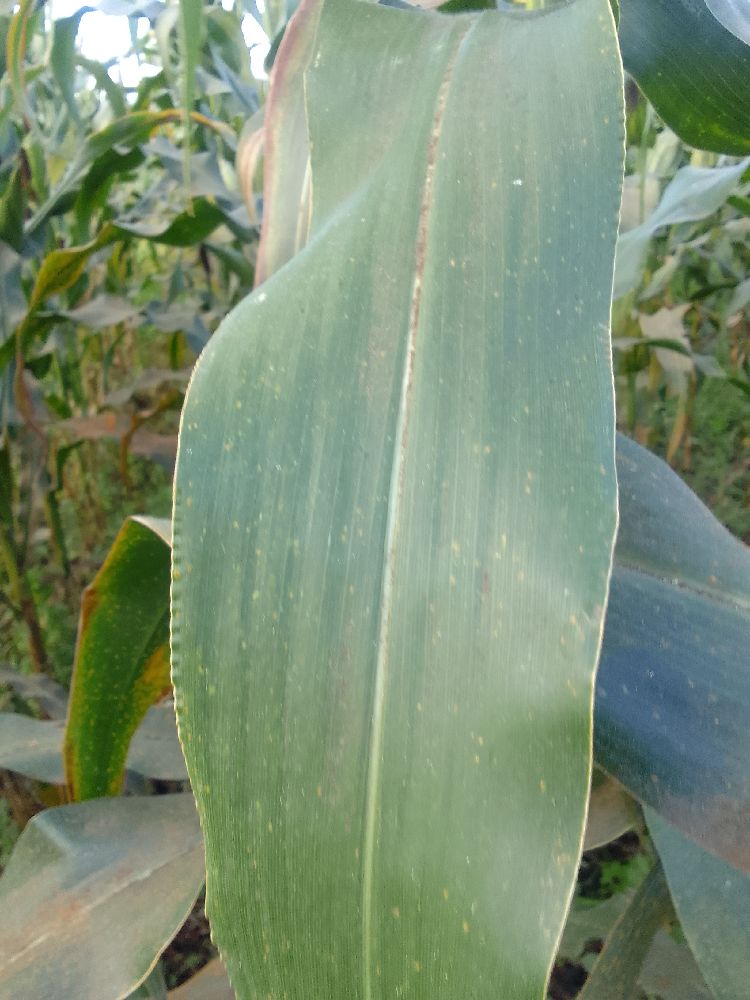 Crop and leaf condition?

maize, healthy
